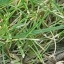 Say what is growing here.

grass
